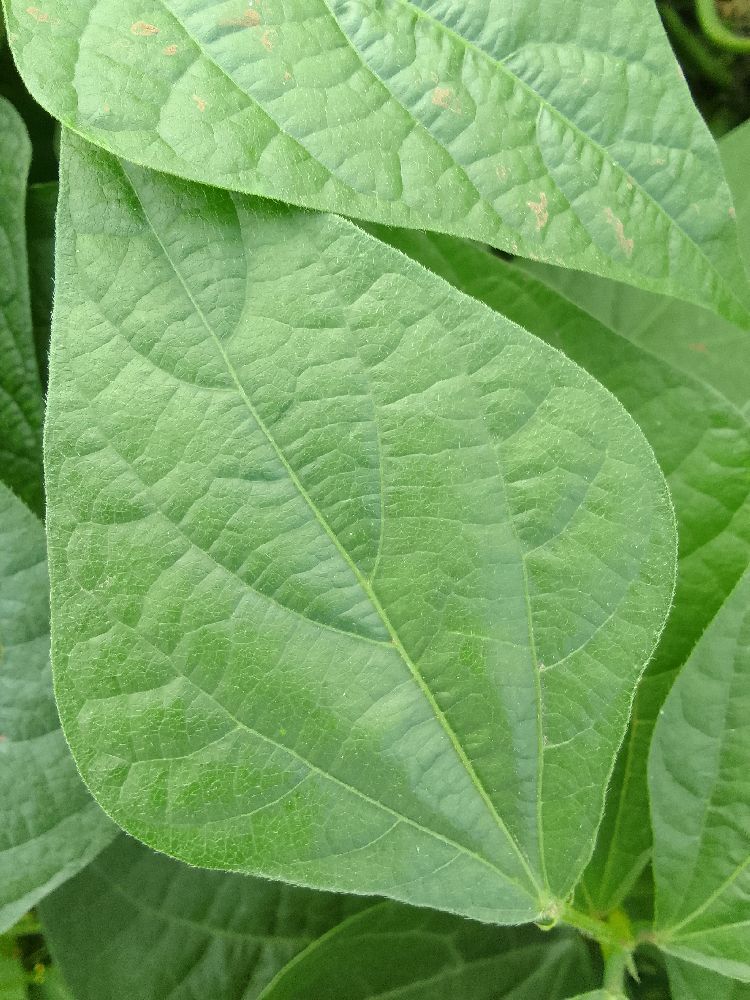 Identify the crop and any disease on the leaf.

common bean, healthy
